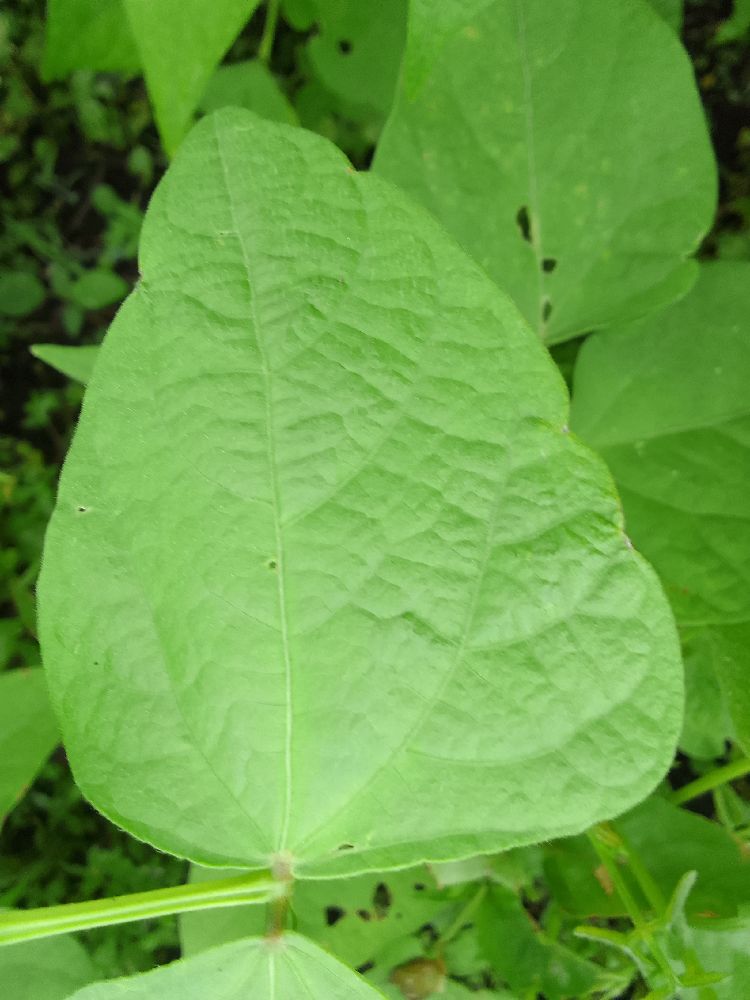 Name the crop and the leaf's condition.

common bean, healthy
